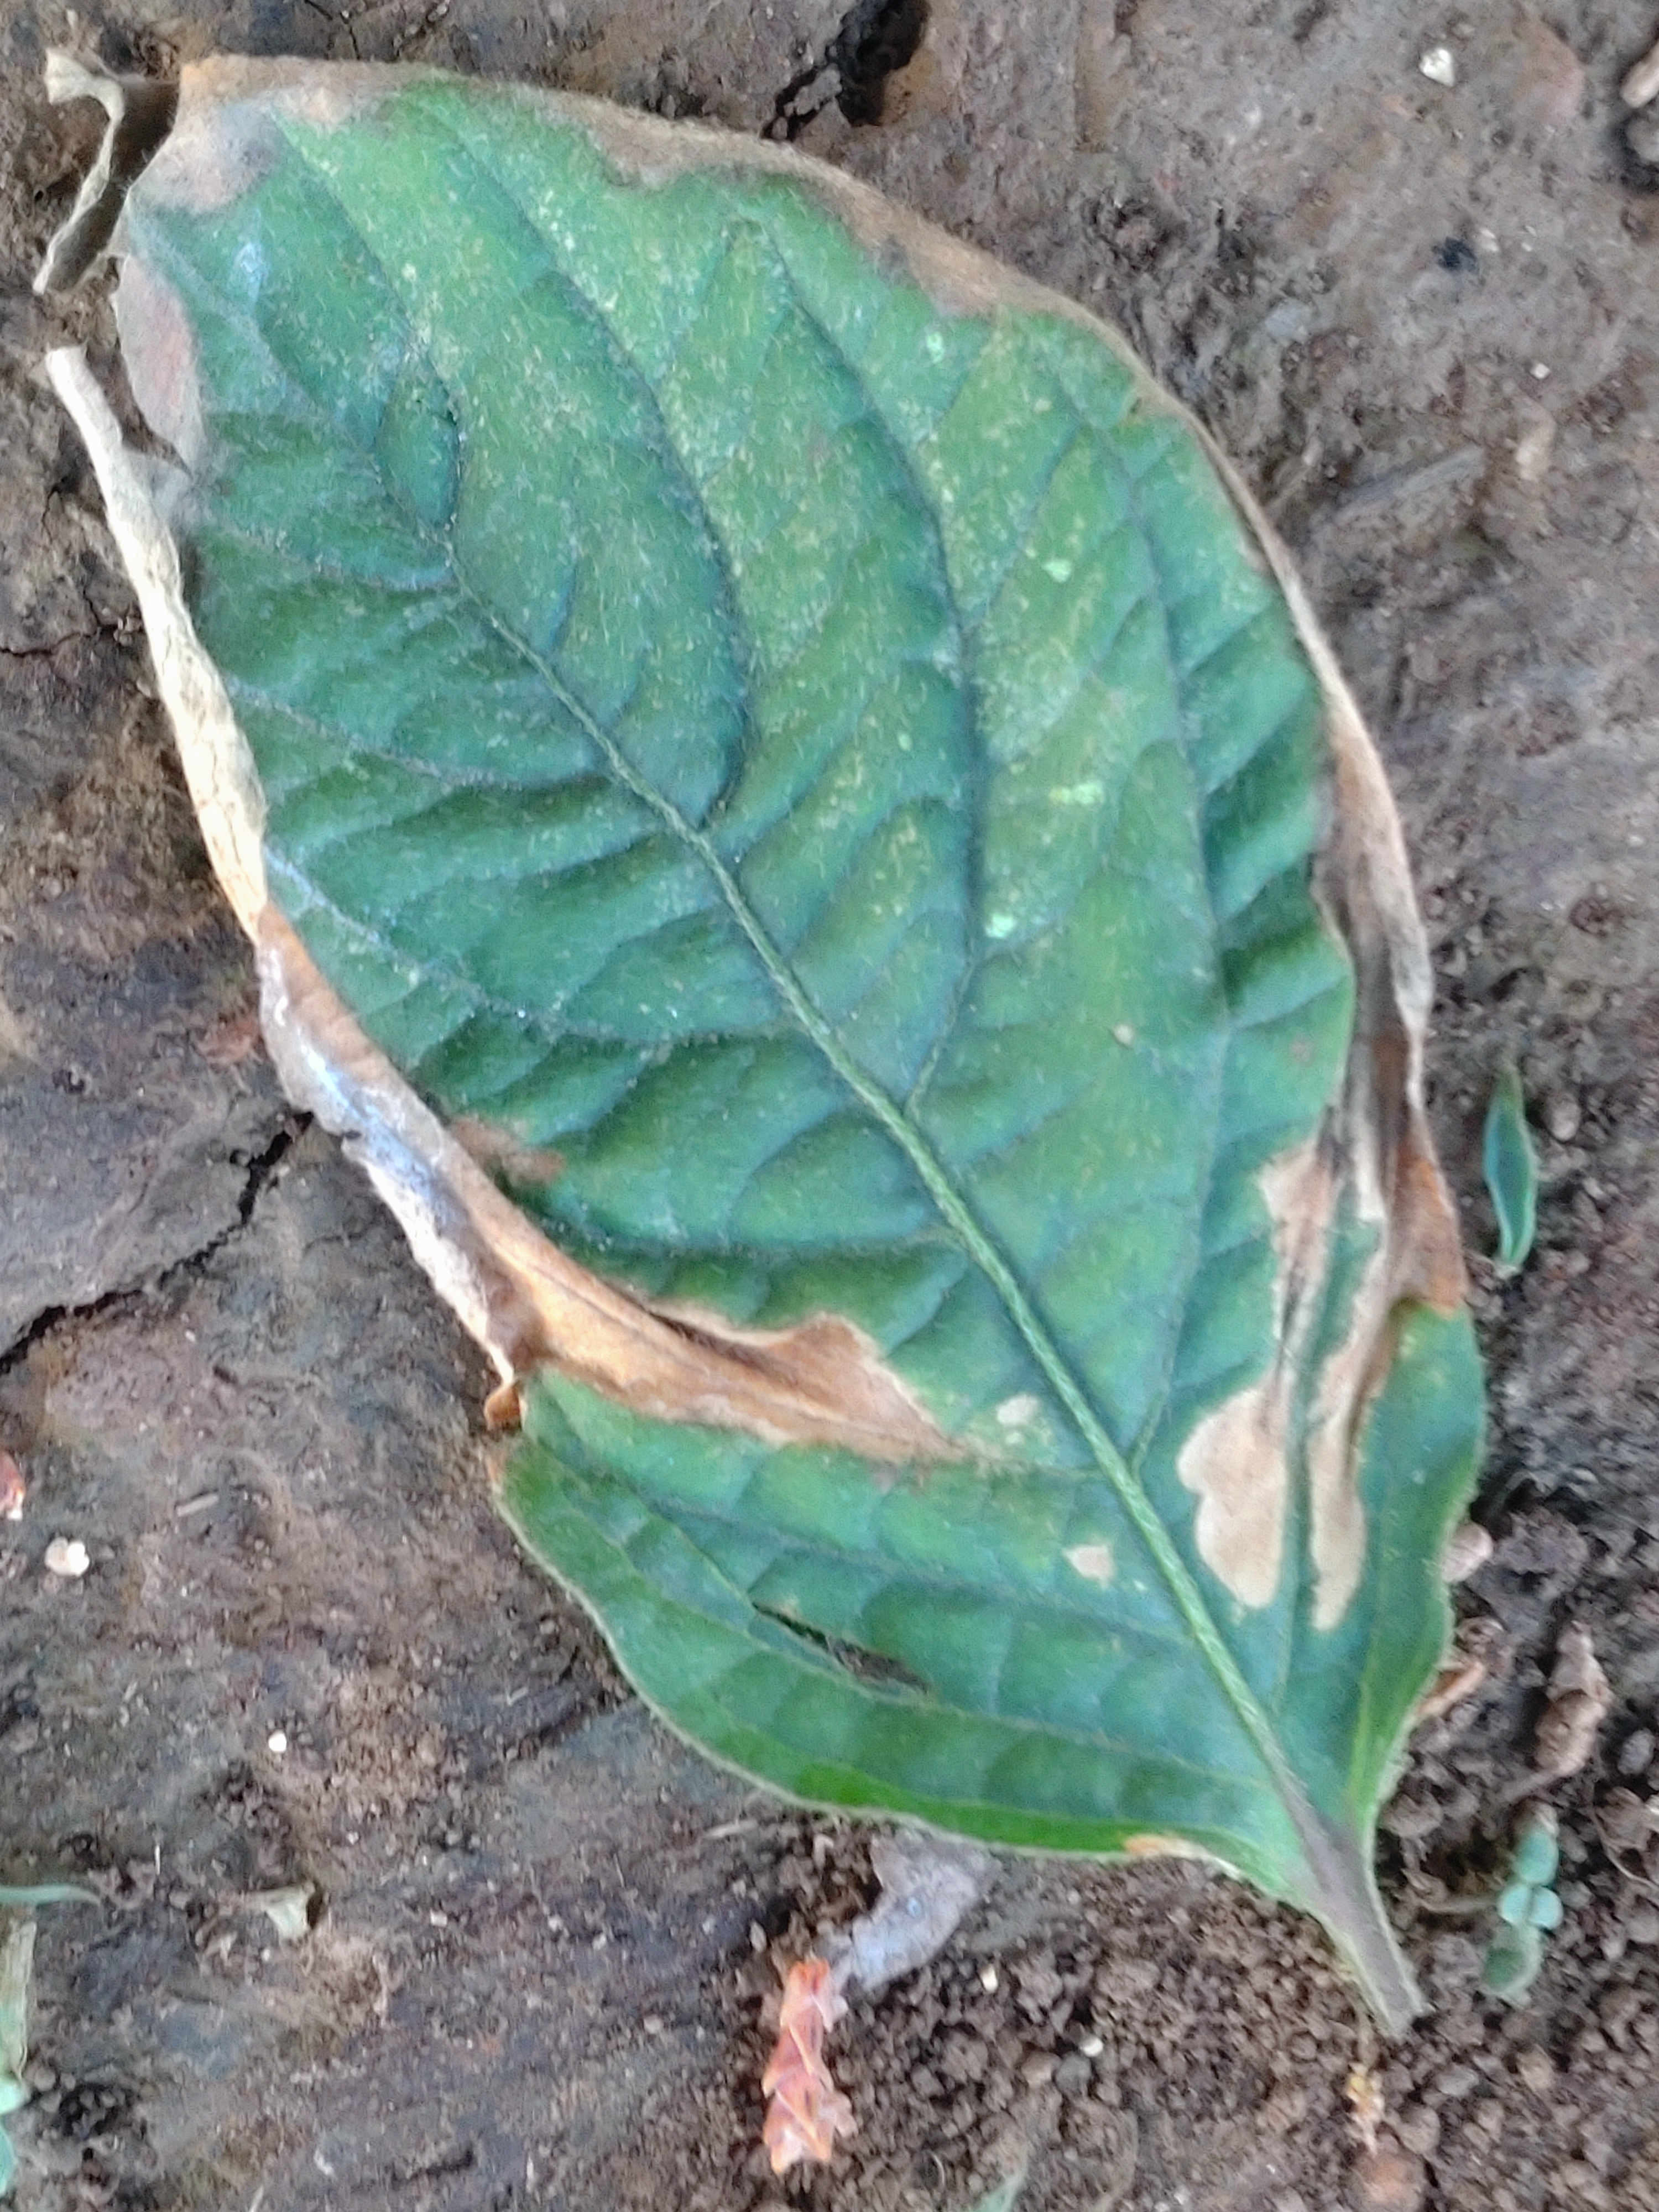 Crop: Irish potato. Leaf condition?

early blight
